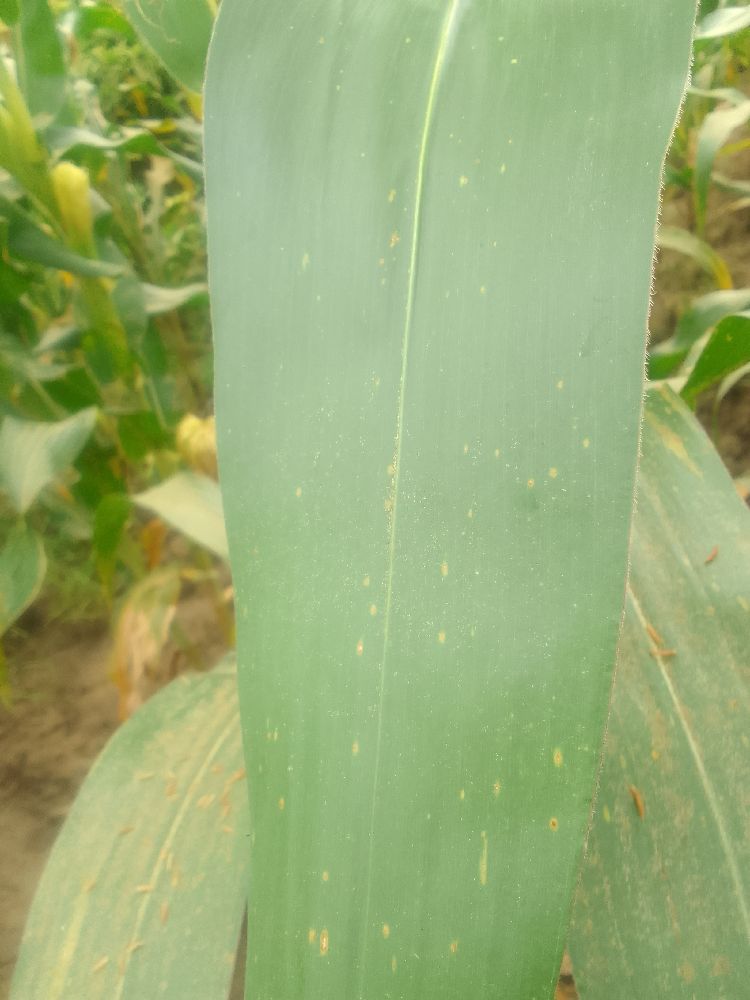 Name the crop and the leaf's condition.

maize, healthy
